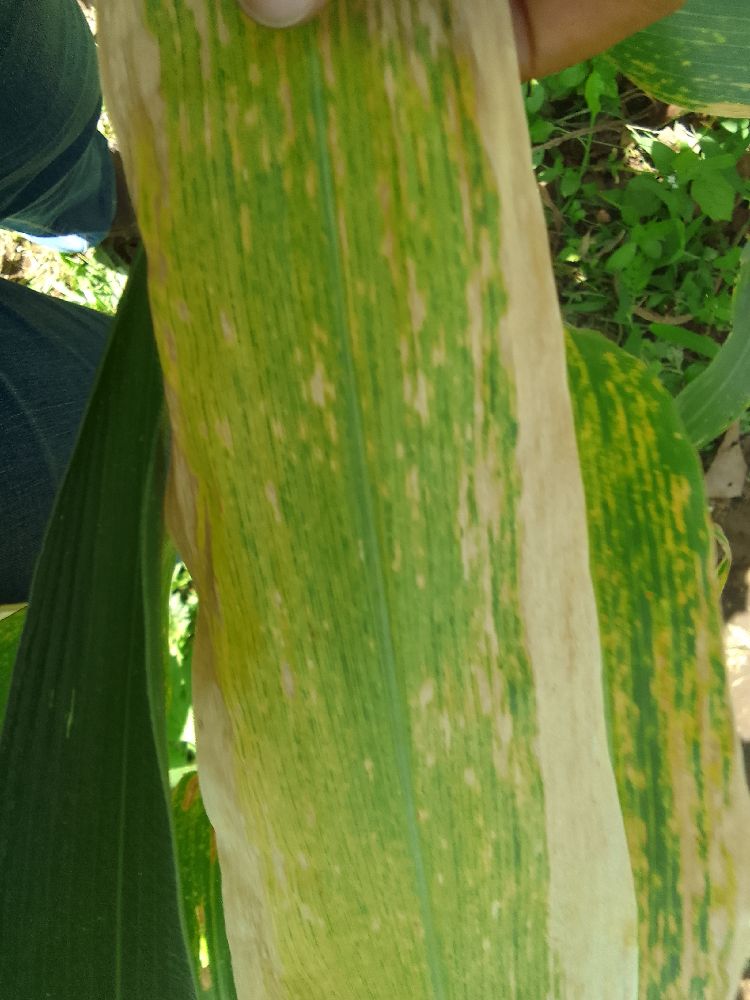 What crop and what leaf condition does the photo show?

maize, maize lethal necrosis
